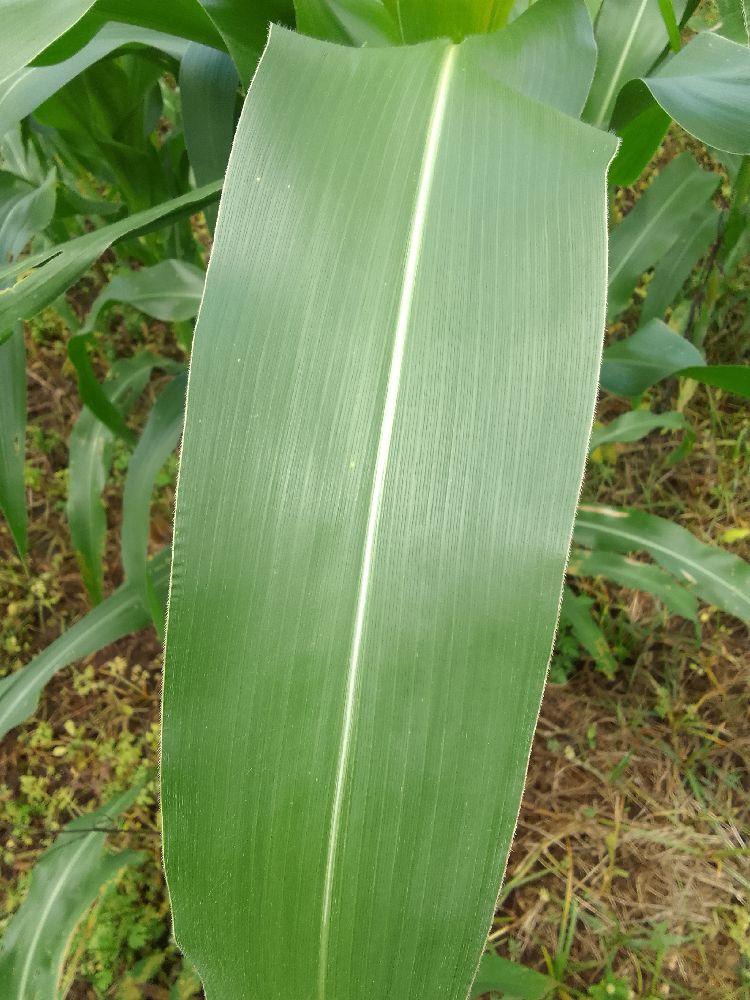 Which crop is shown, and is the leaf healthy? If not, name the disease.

maize, healthy
